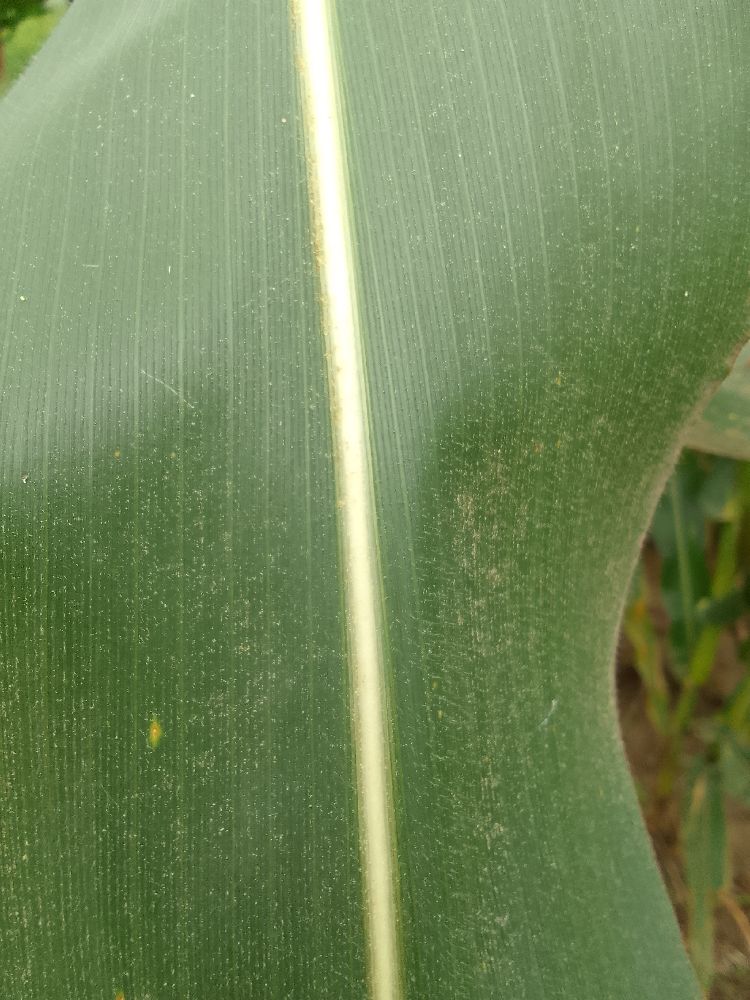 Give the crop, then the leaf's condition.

maize, healthy
